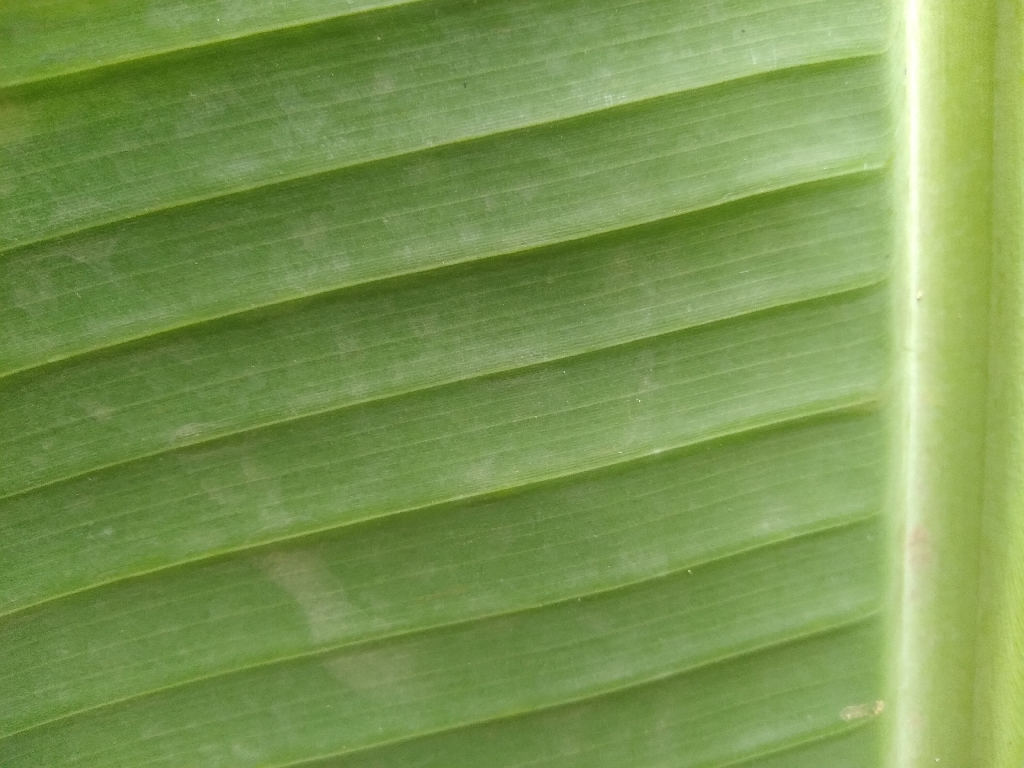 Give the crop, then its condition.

banana, healthy
